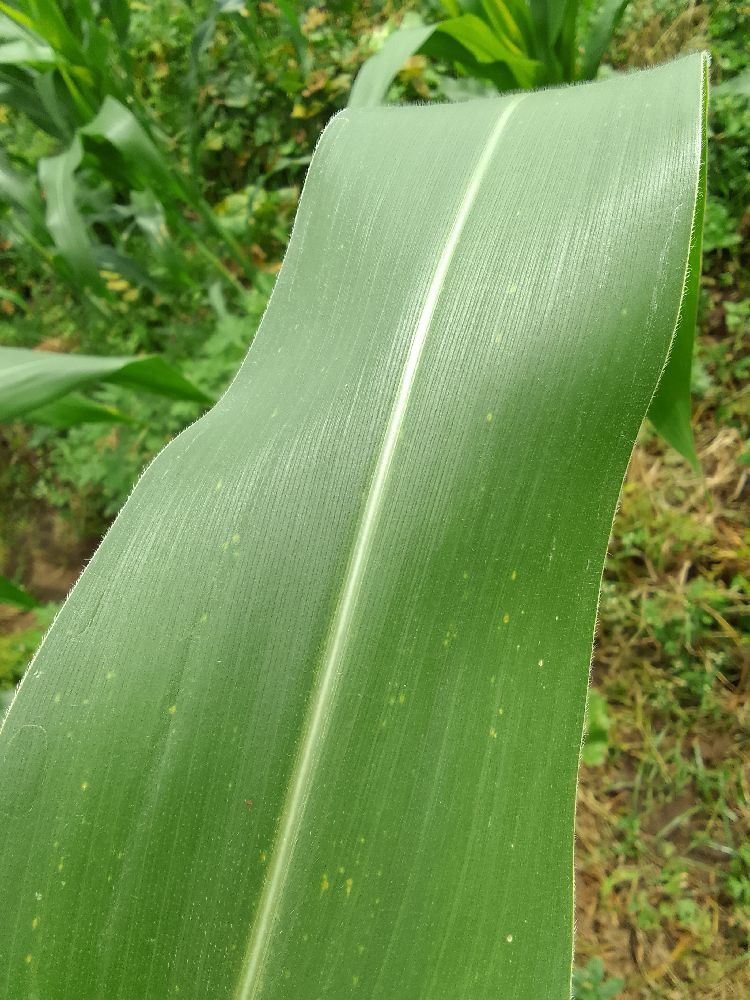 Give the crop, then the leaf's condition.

common bean, healthy
